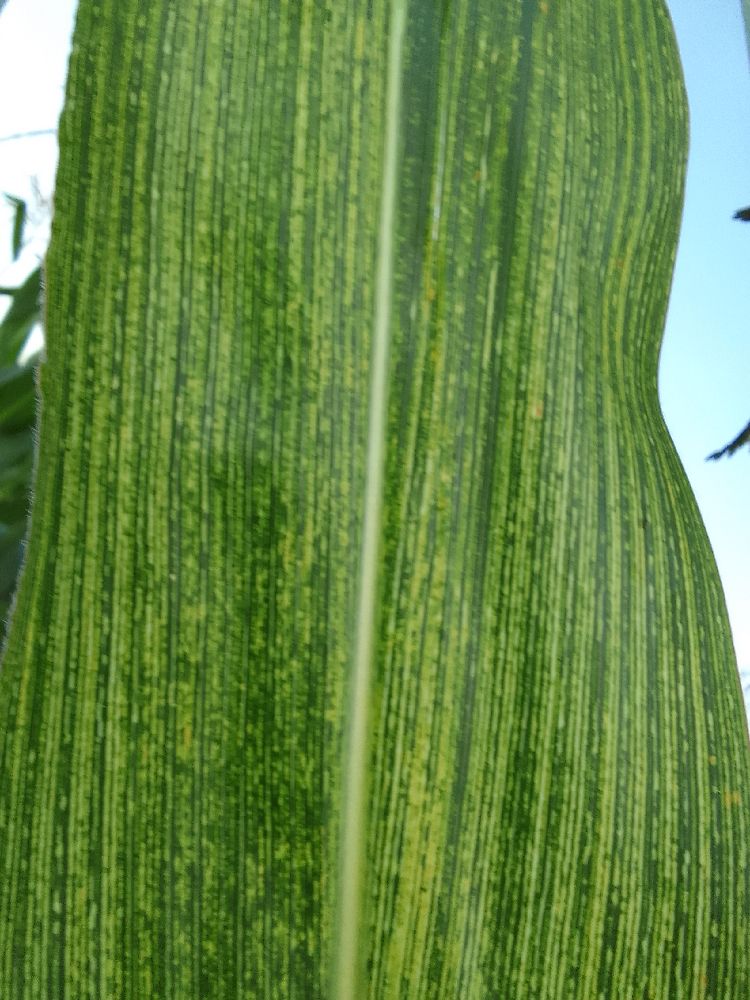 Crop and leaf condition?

maize, maize streak virus
